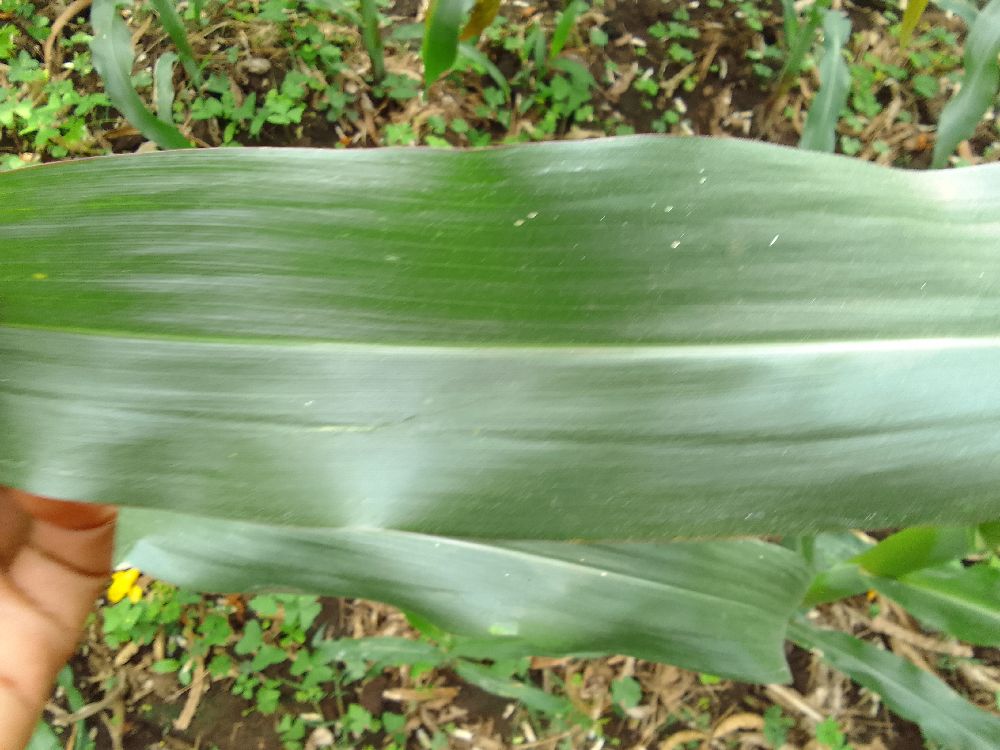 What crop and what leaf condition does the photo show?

maize, healthy
